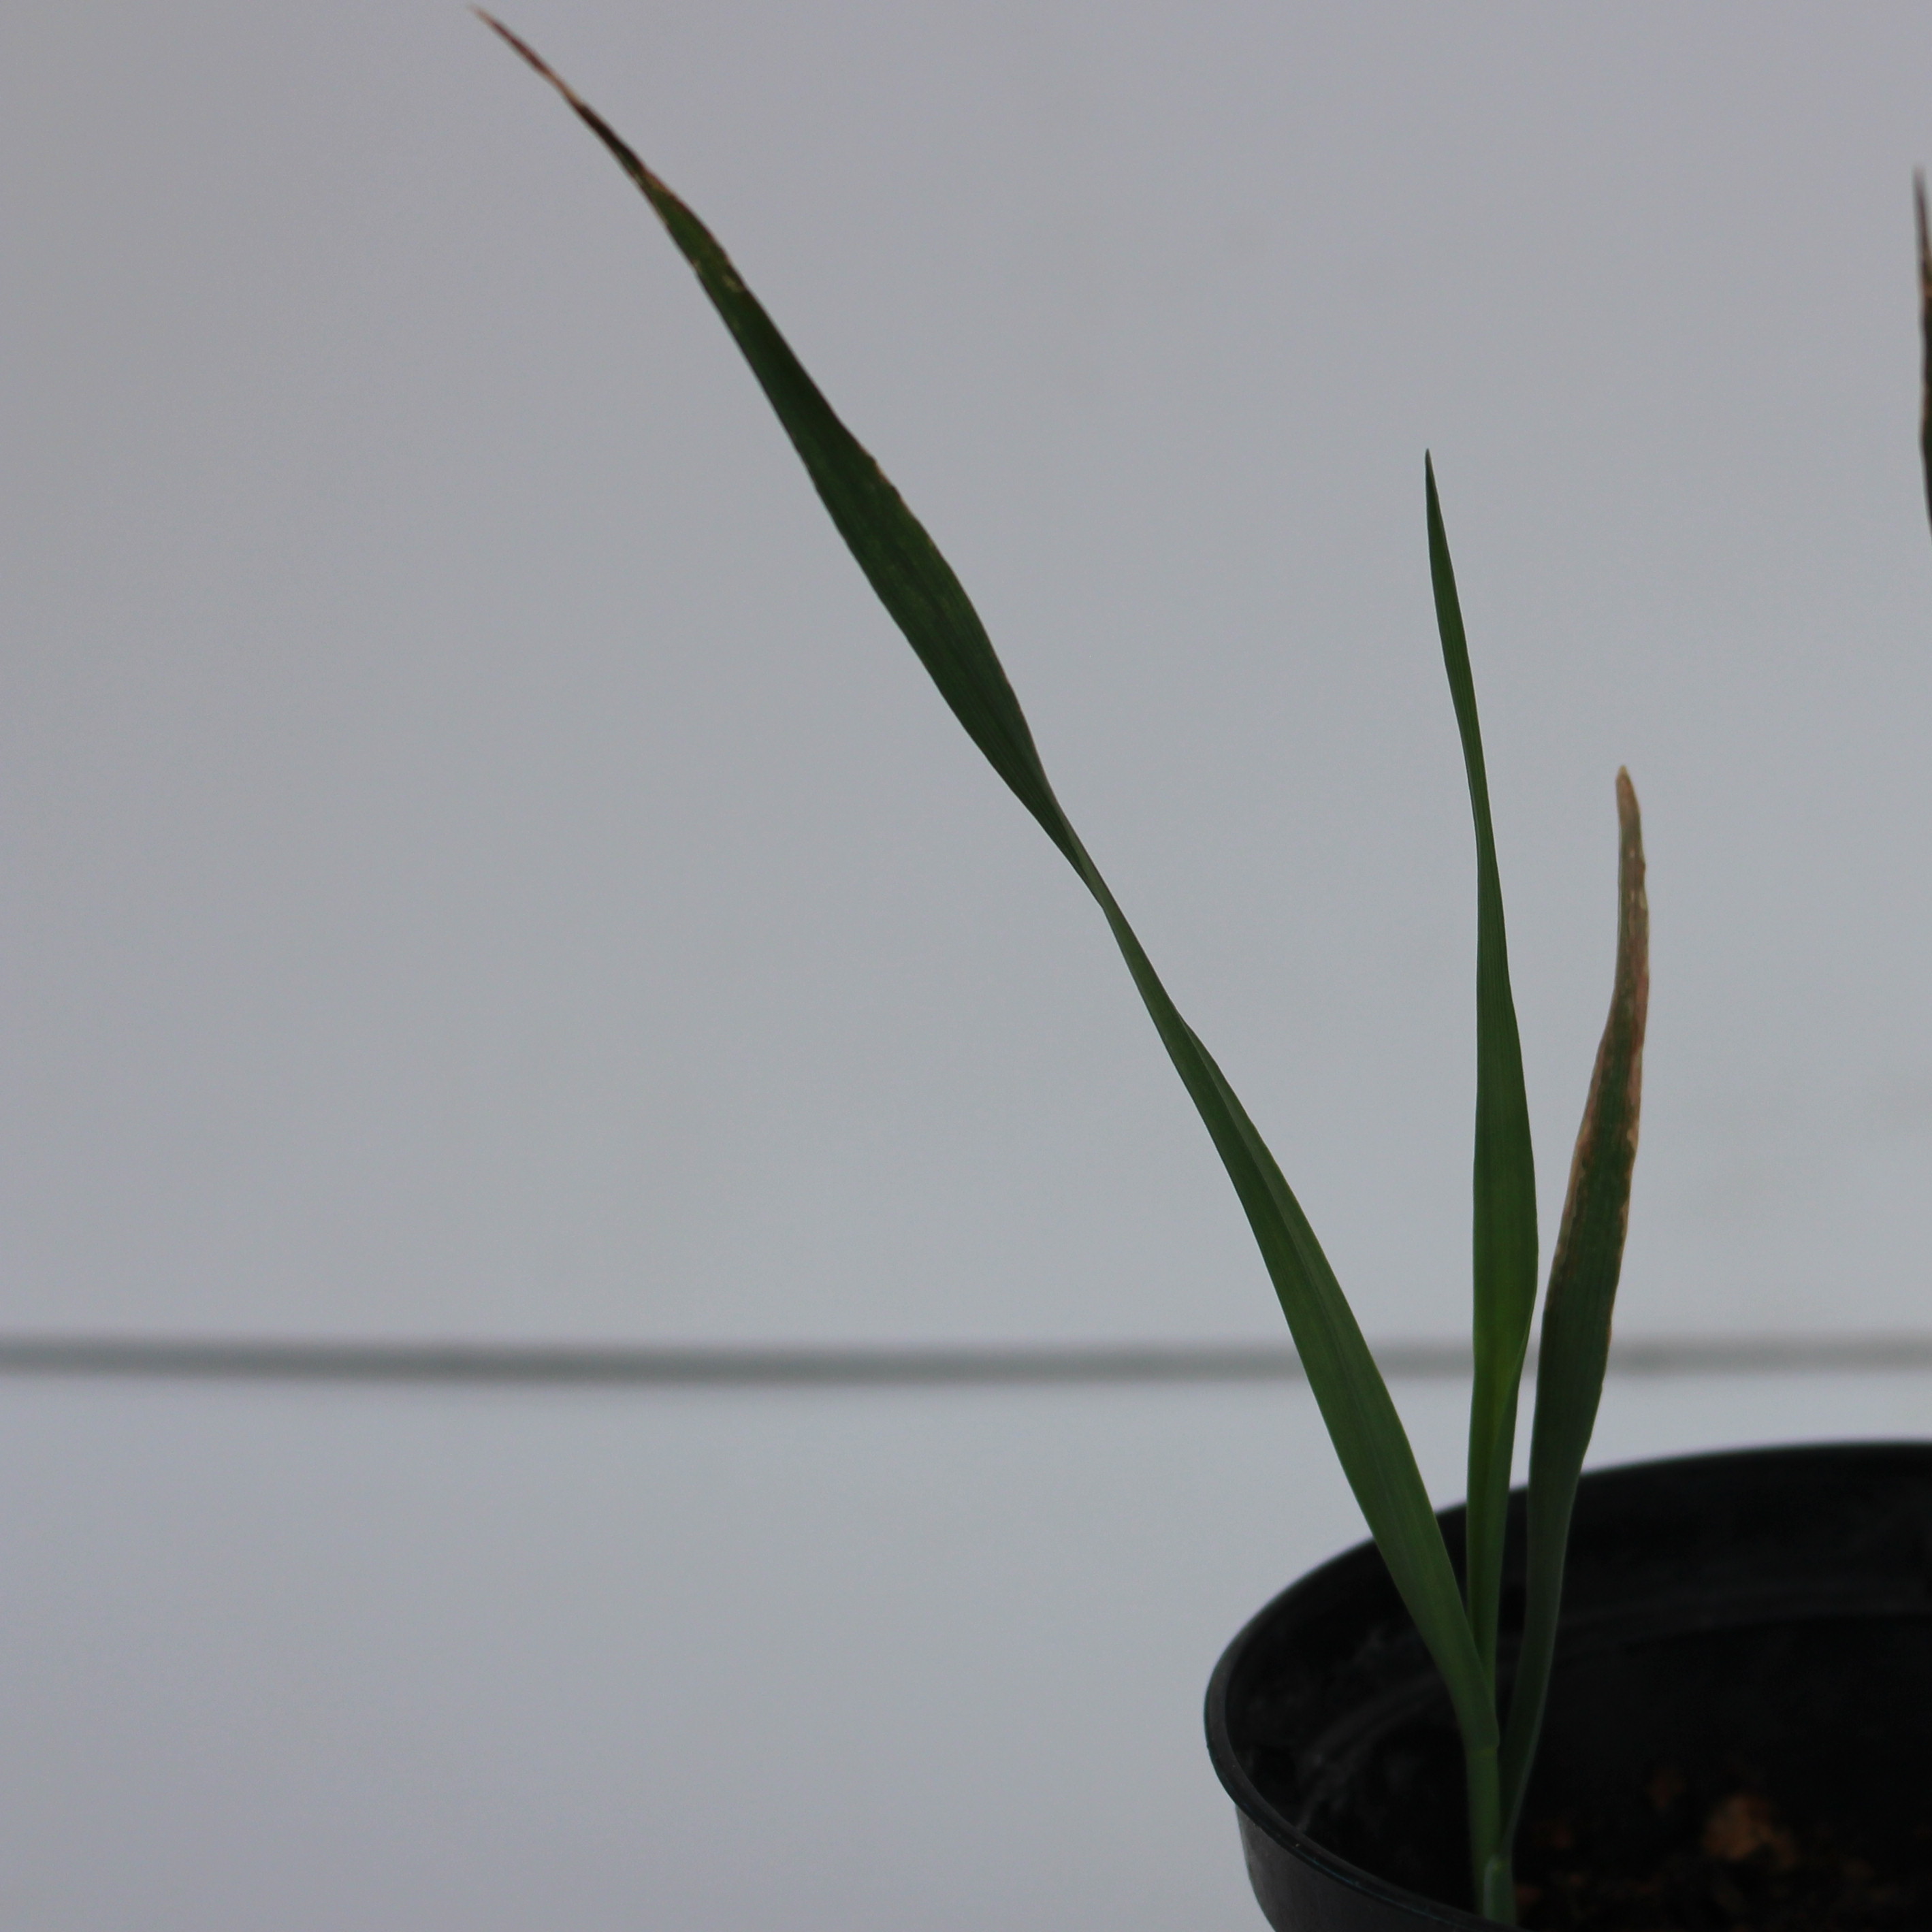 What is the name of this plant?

Avena sterilis
